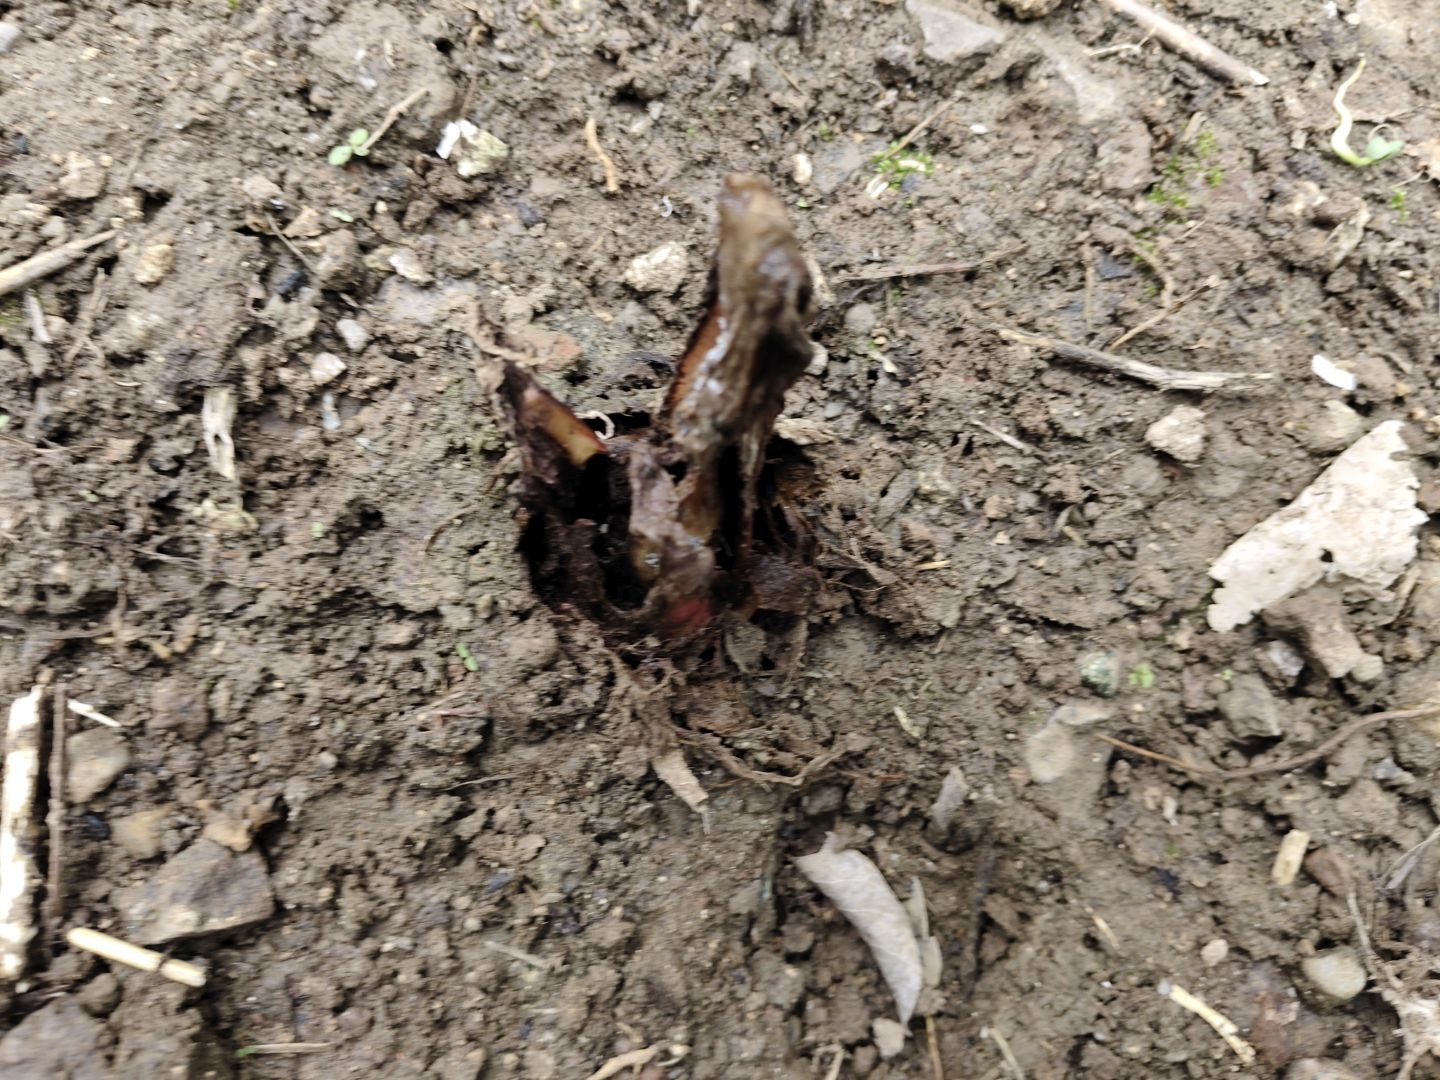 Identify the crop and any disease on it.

taro, root rot
